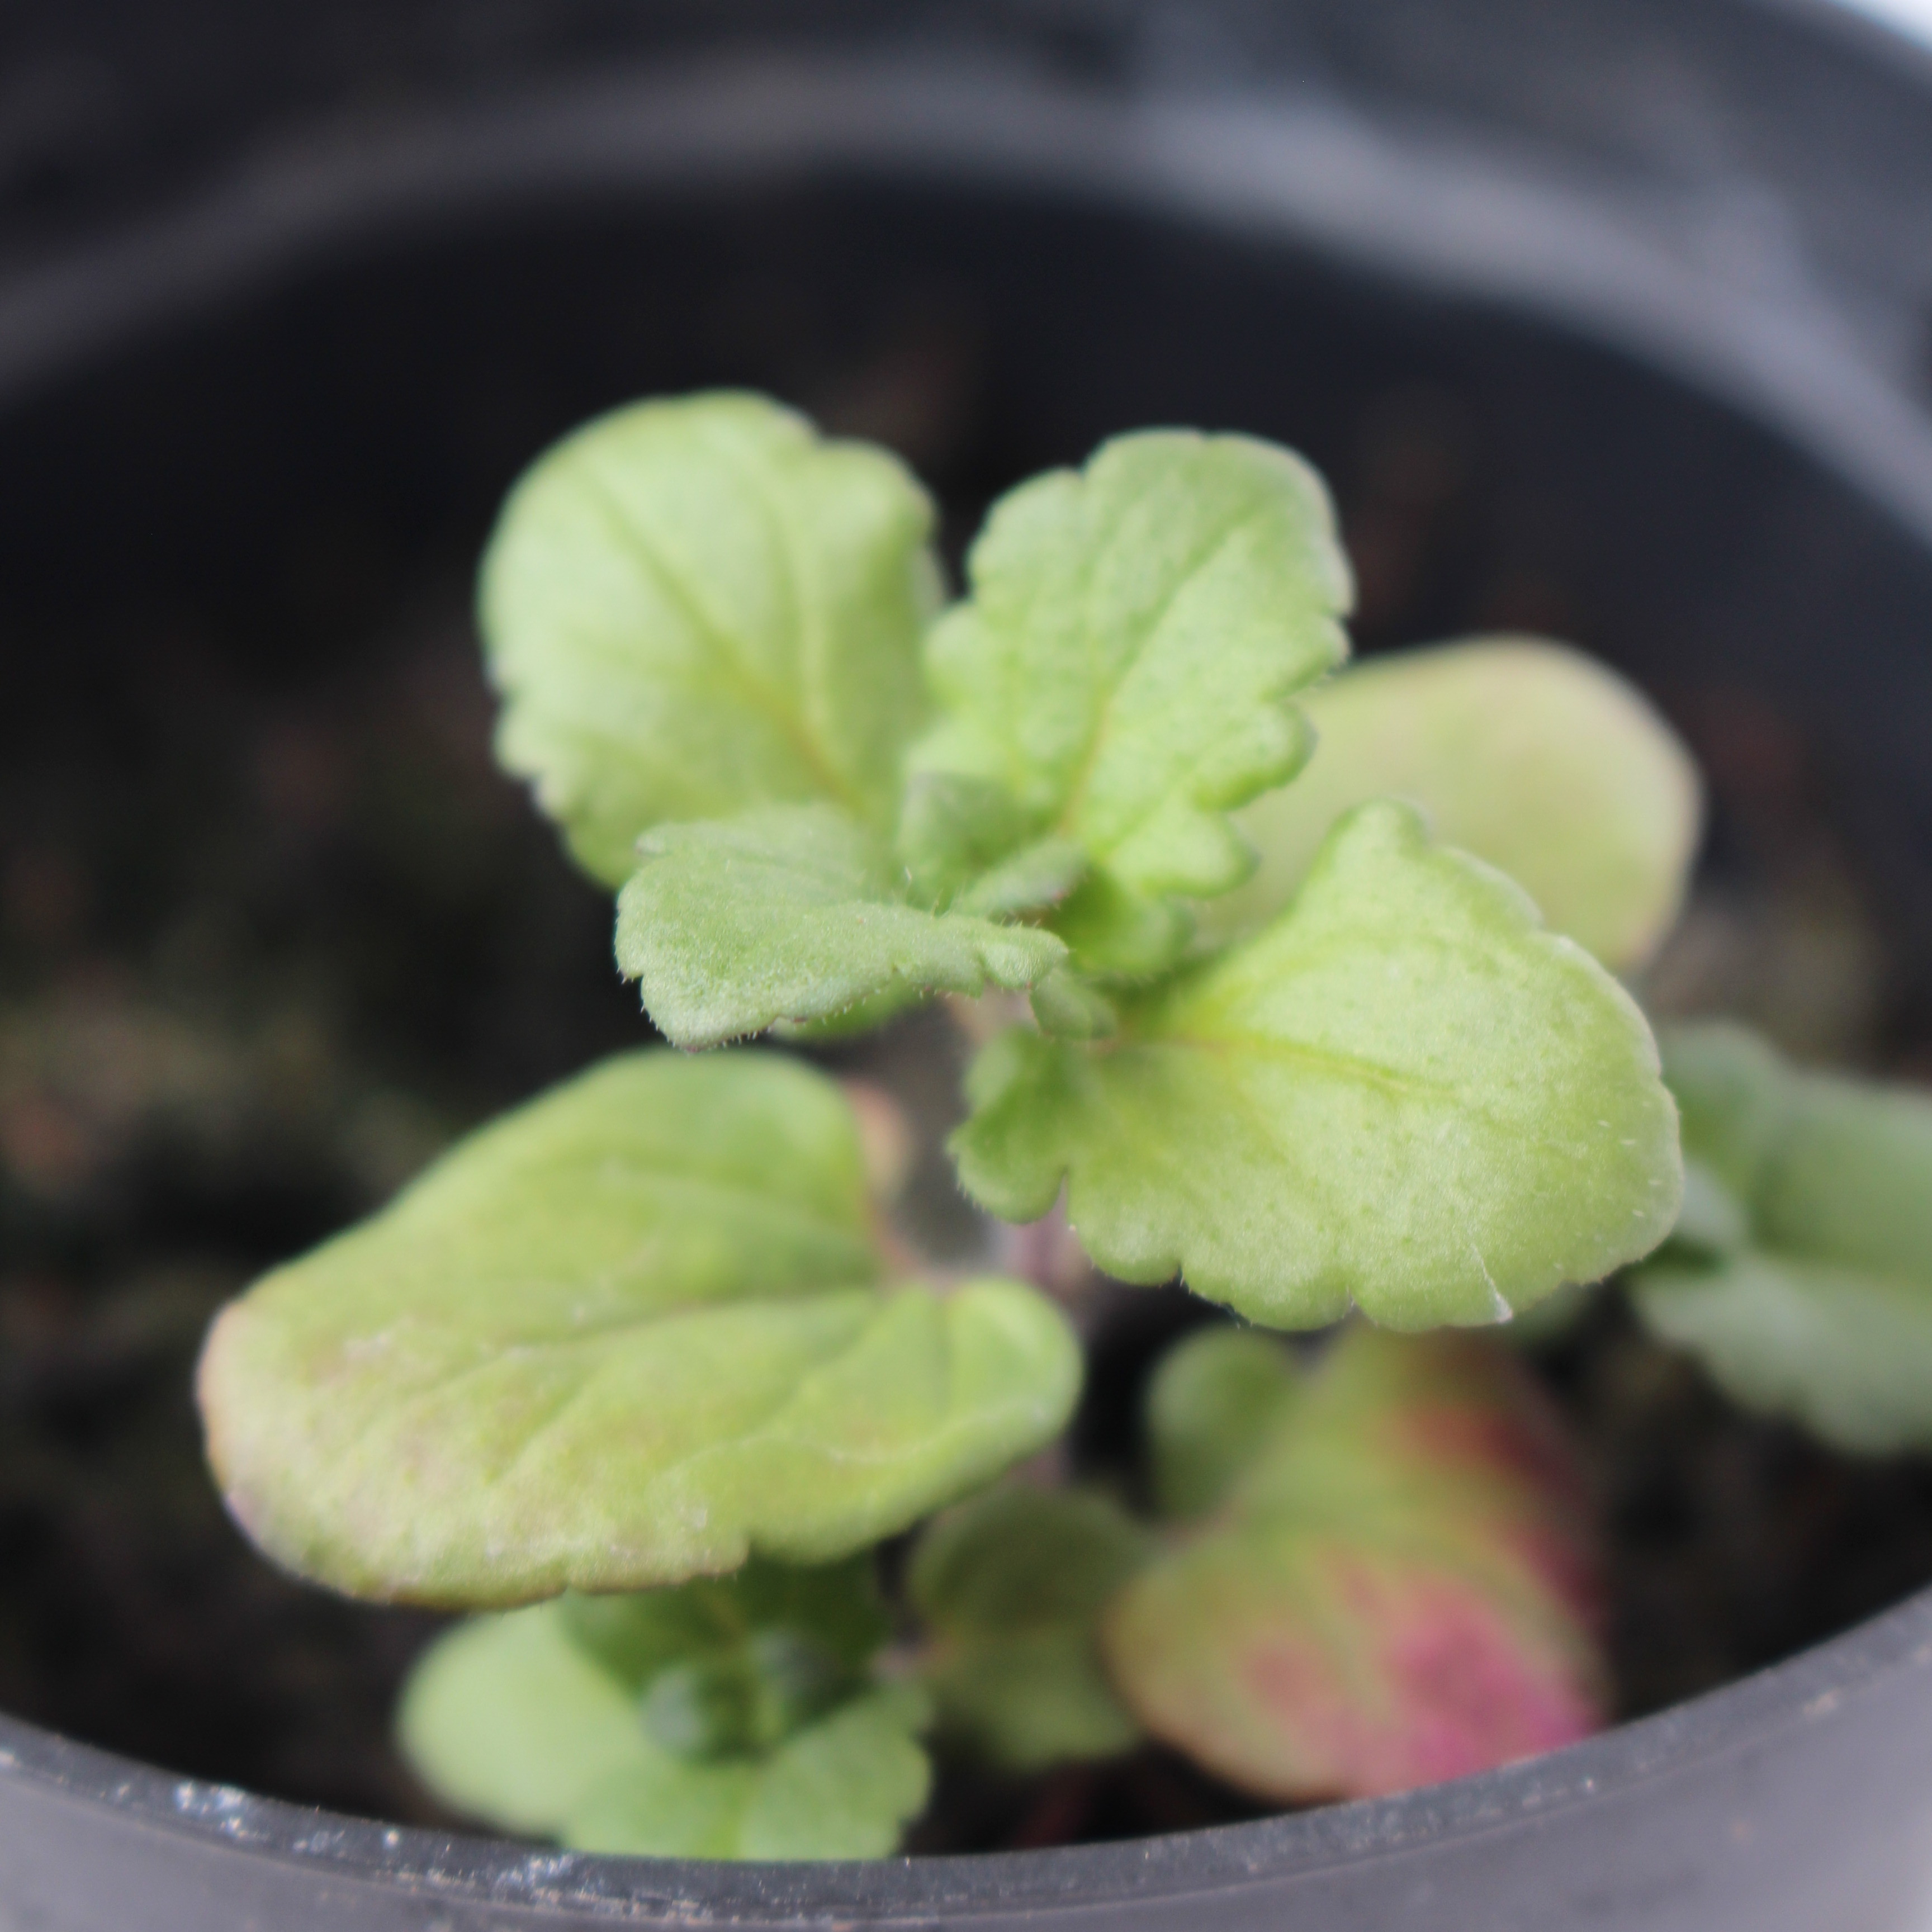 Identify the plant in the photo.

Veronica persica
